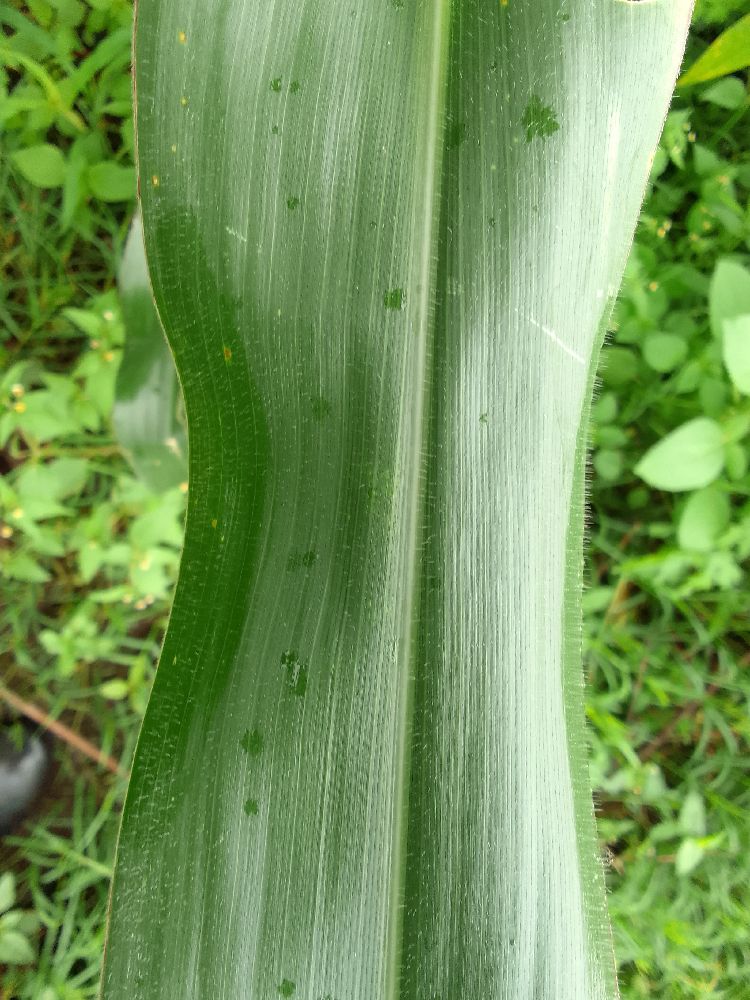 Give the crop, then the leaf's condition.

maize, healthy
